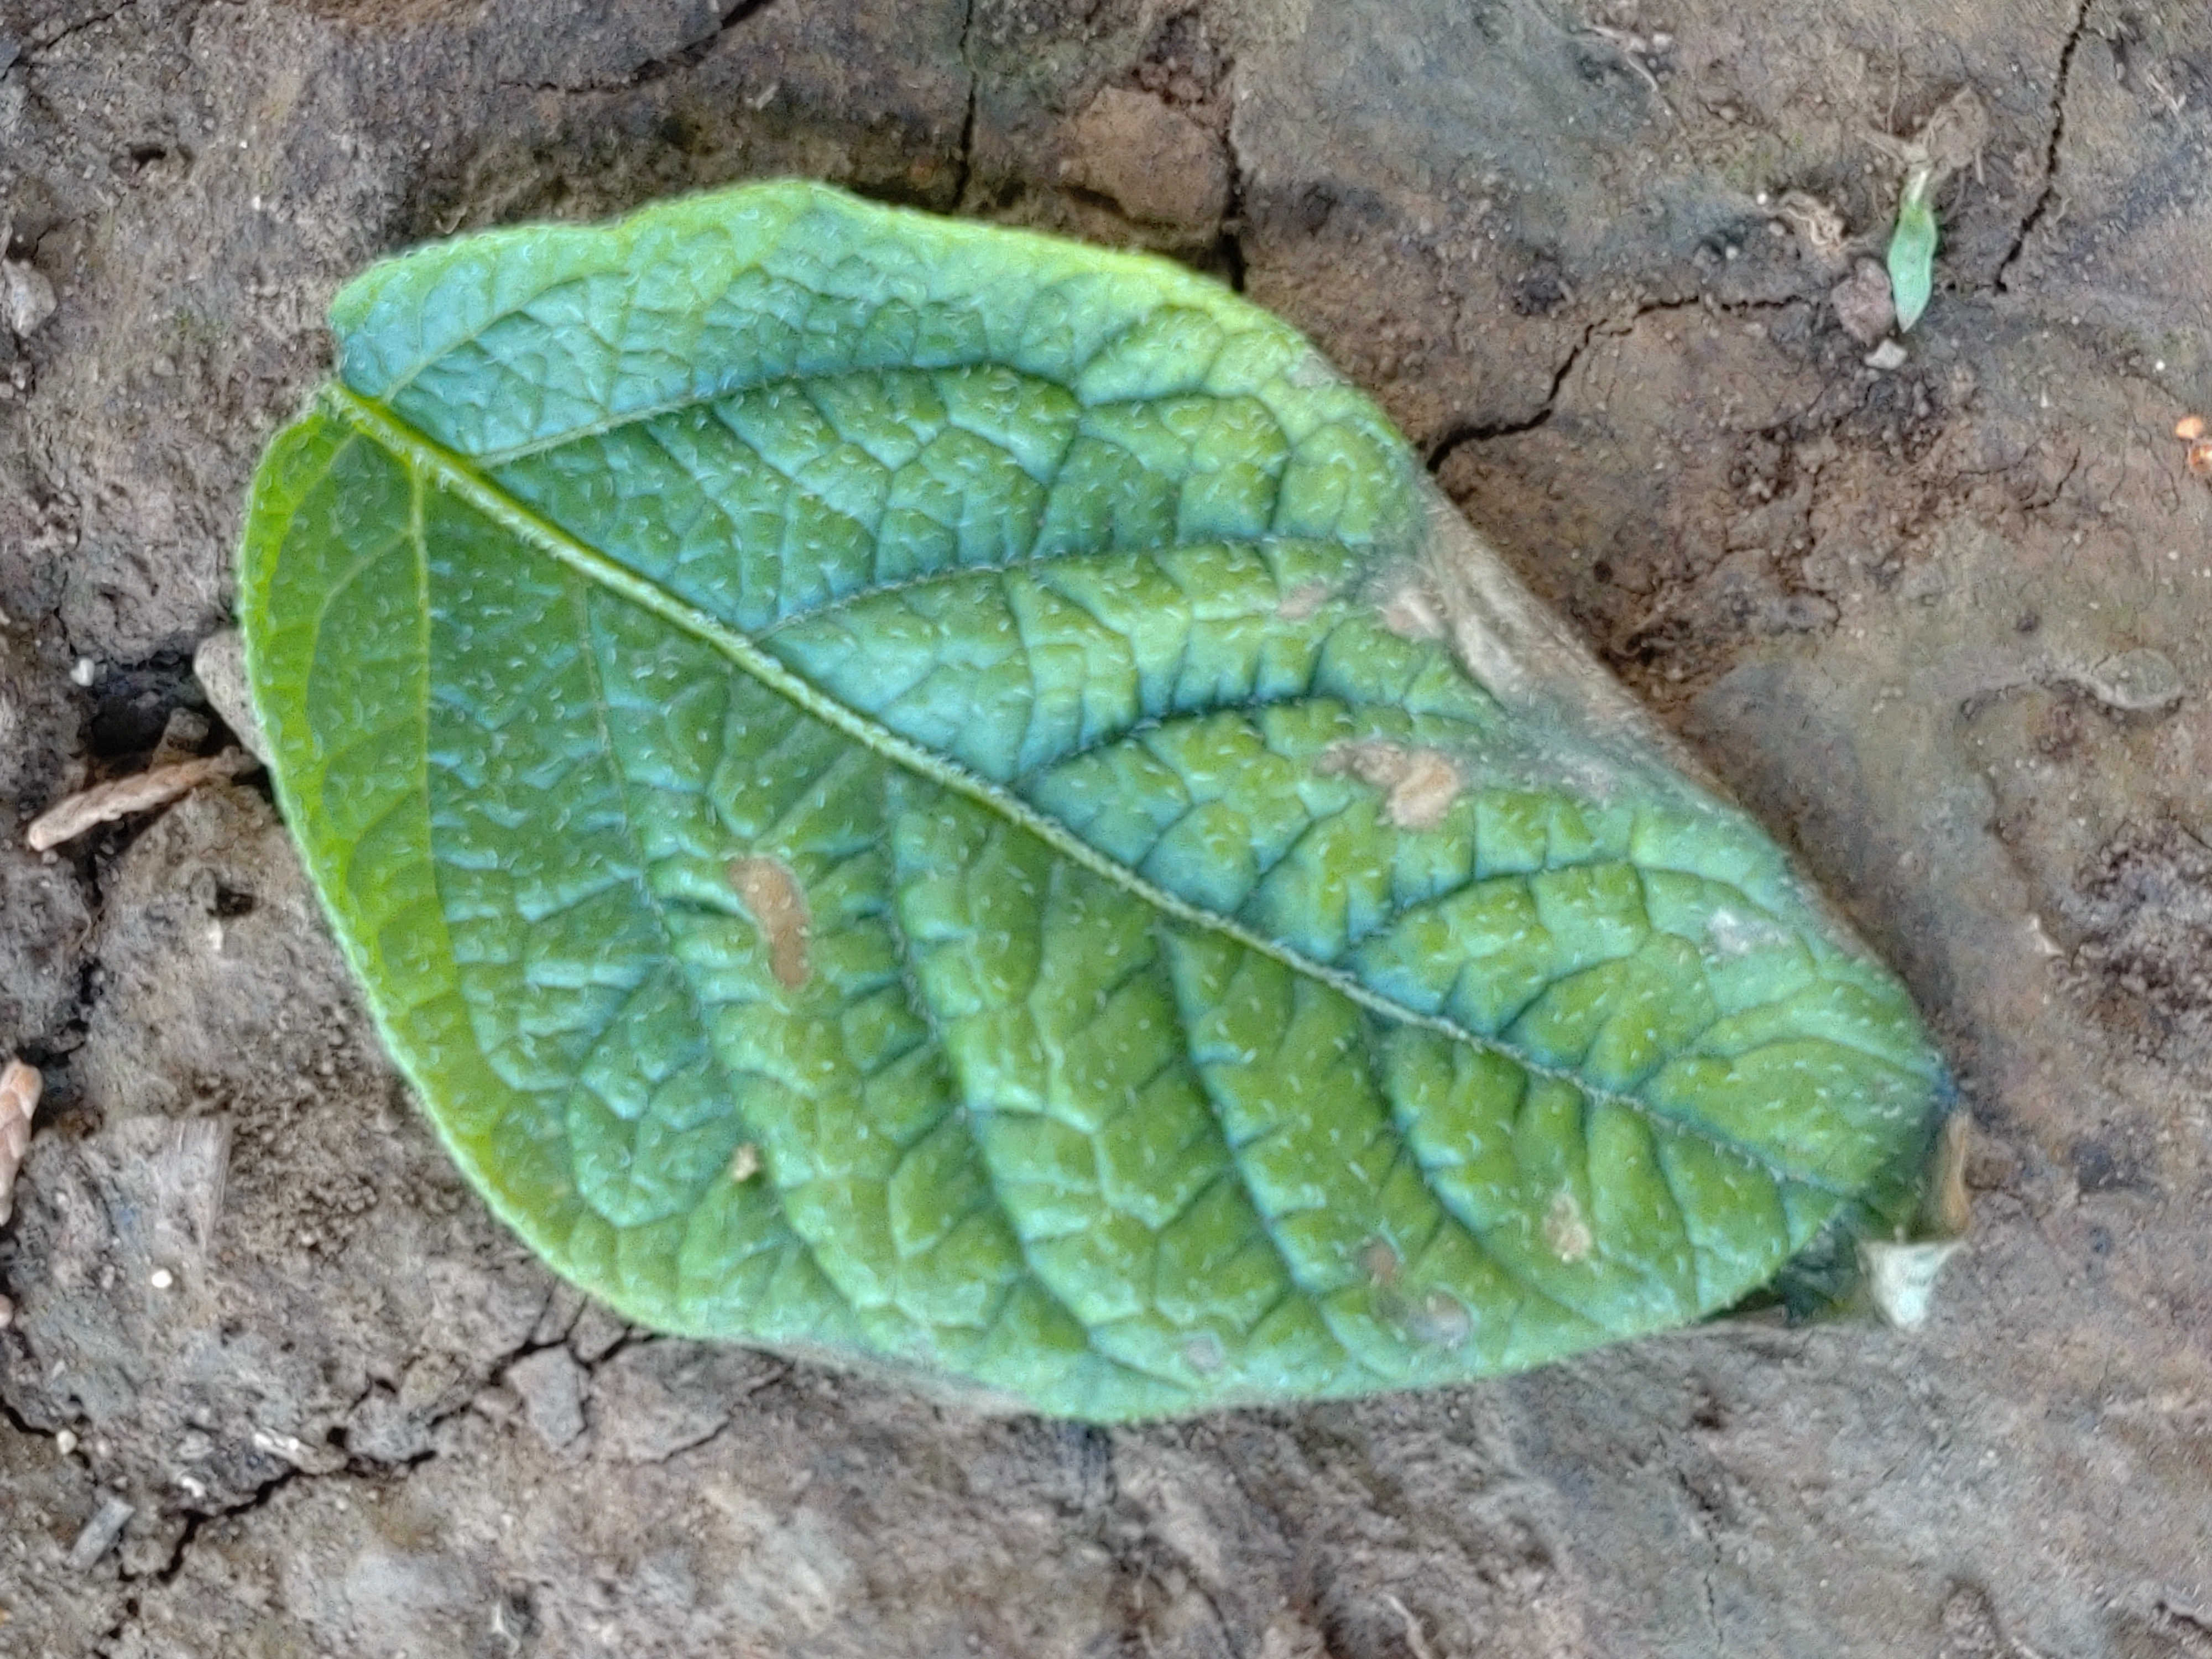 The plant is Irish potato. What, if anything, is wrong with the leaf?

early blight
